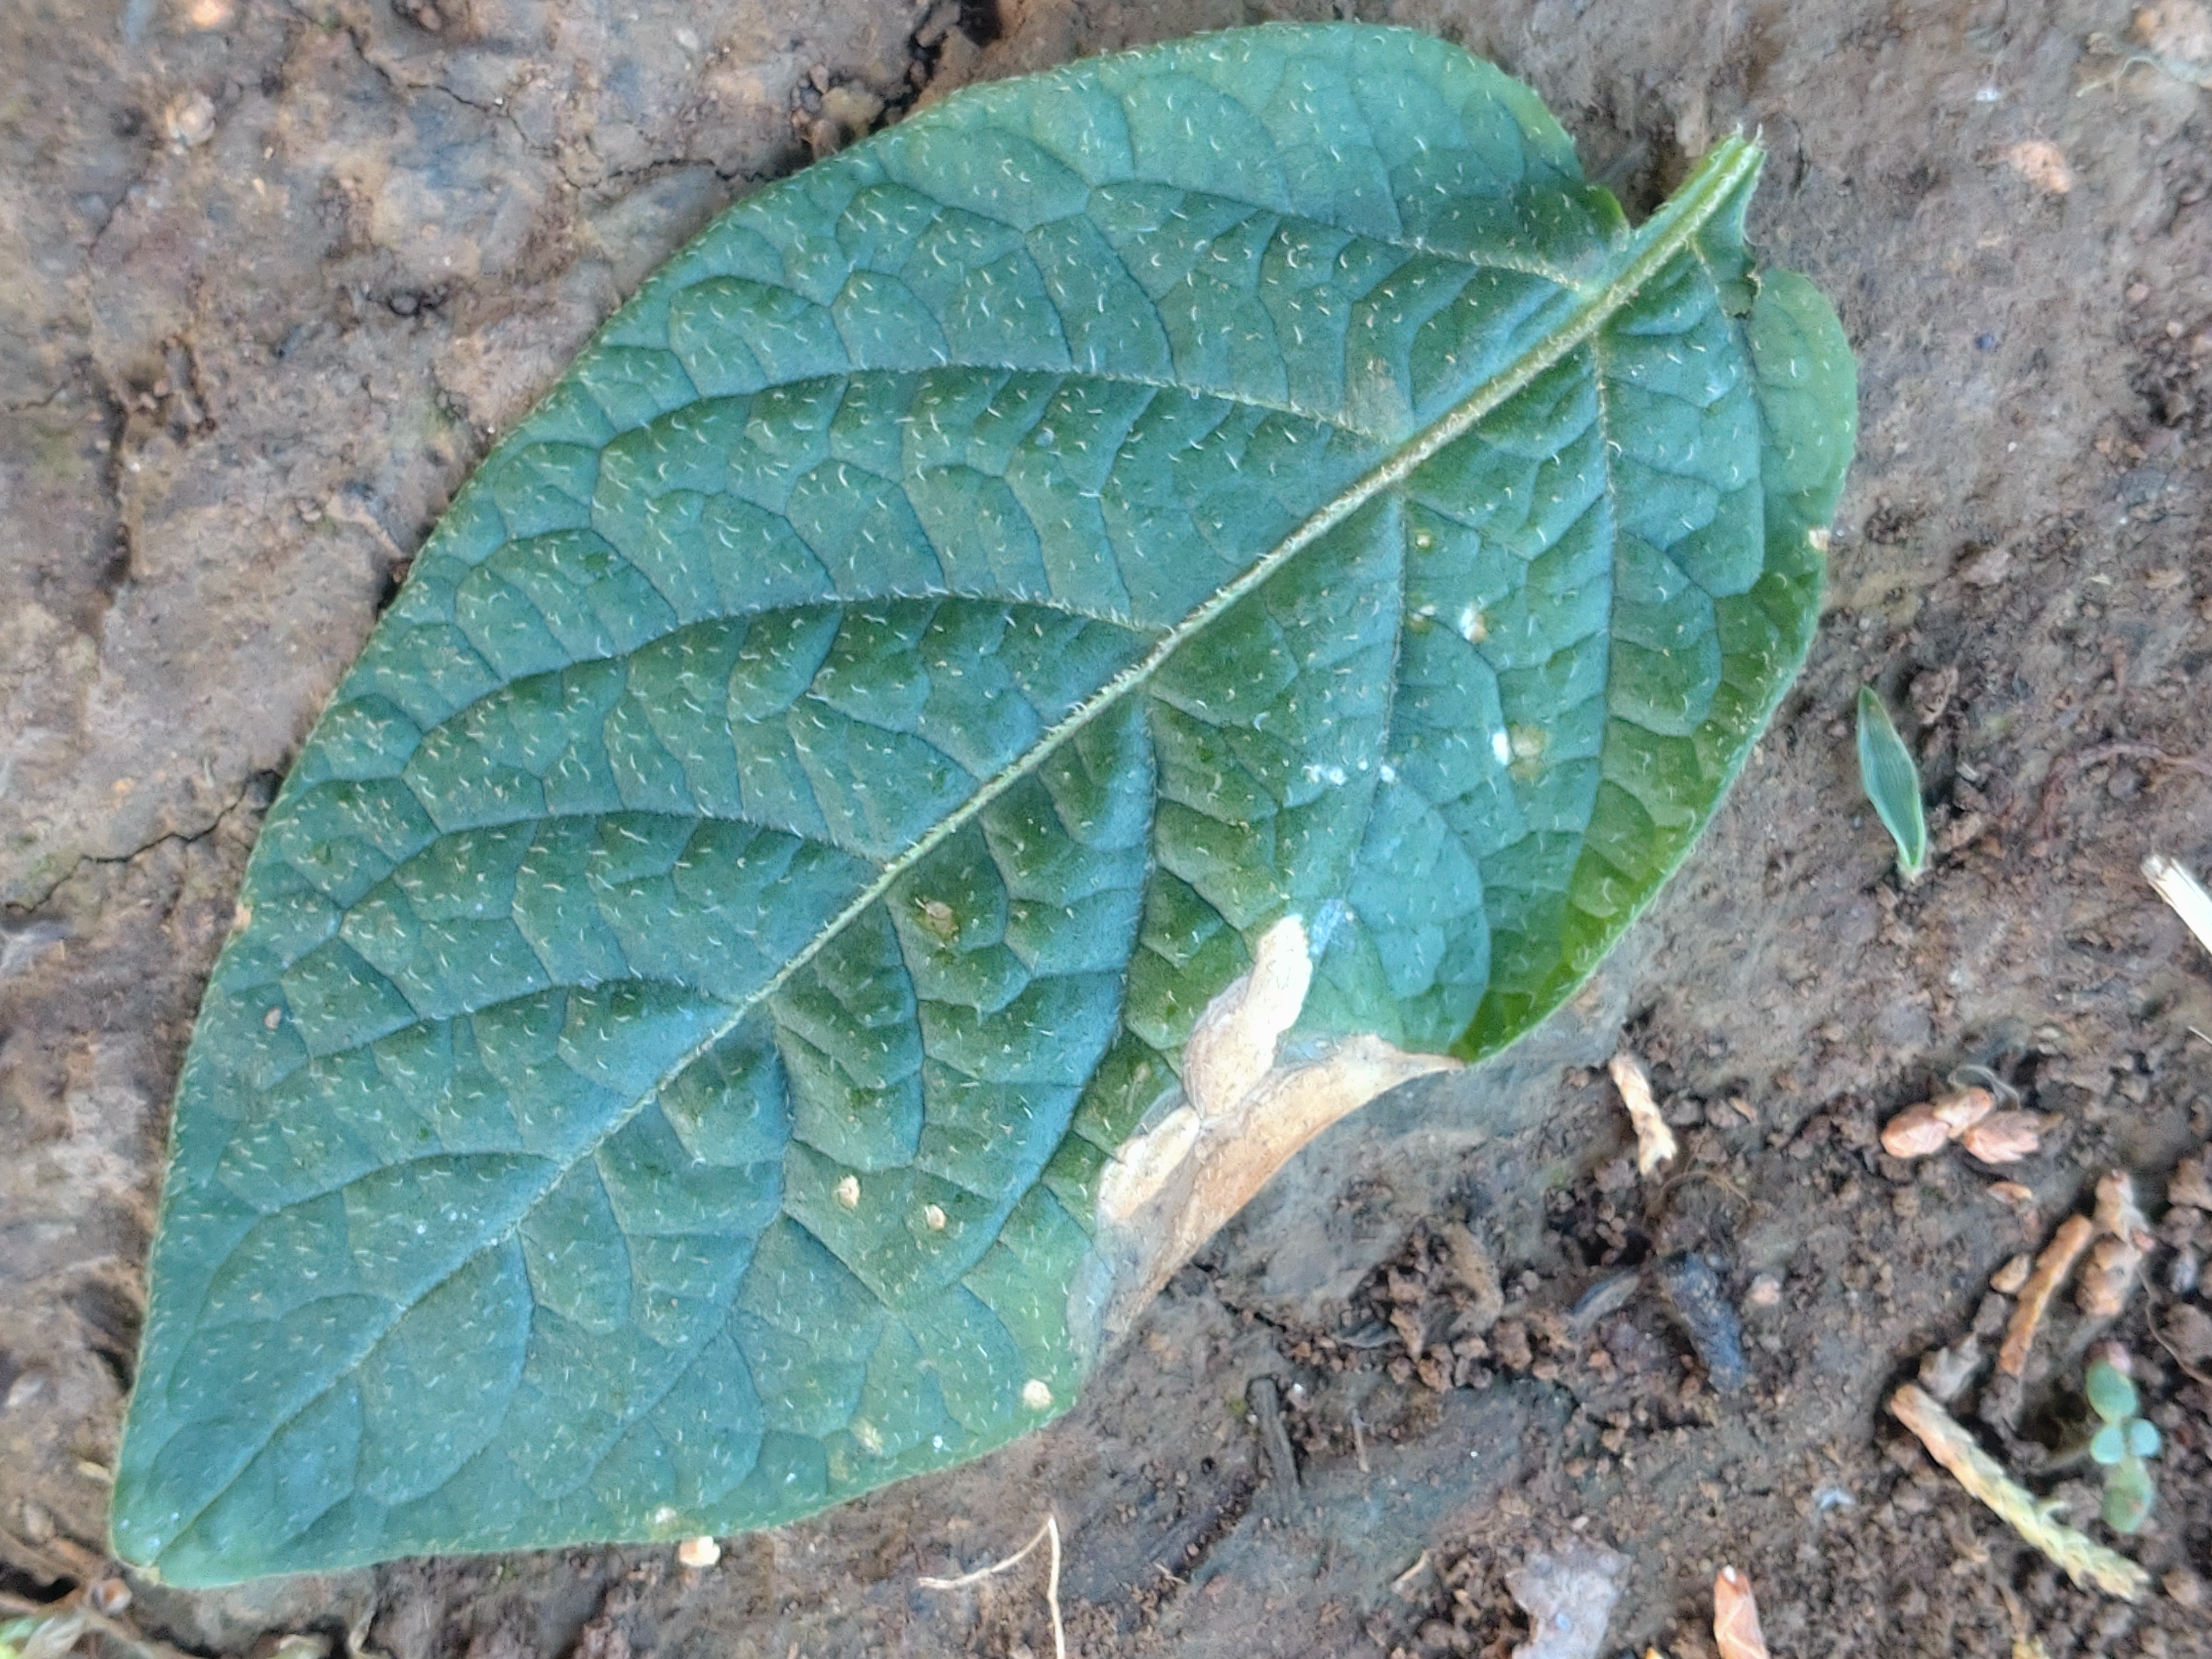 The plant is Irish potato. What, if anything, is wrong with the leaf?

early blight
